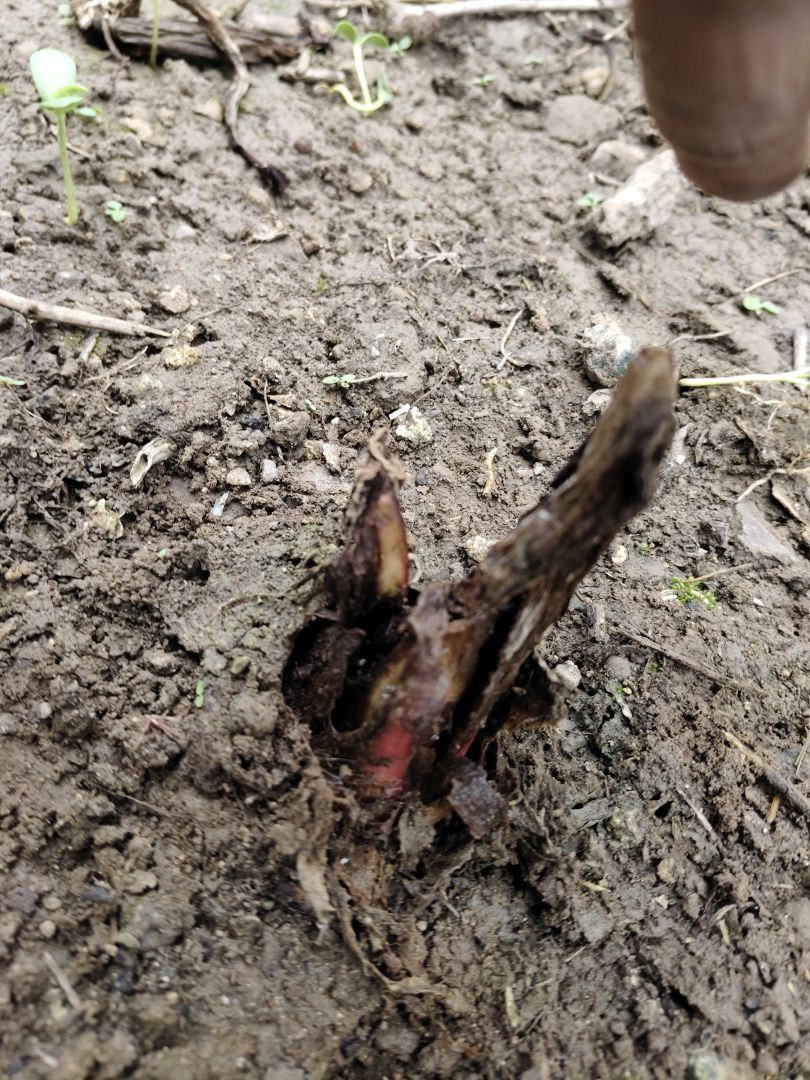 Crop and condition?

taro, root rot
